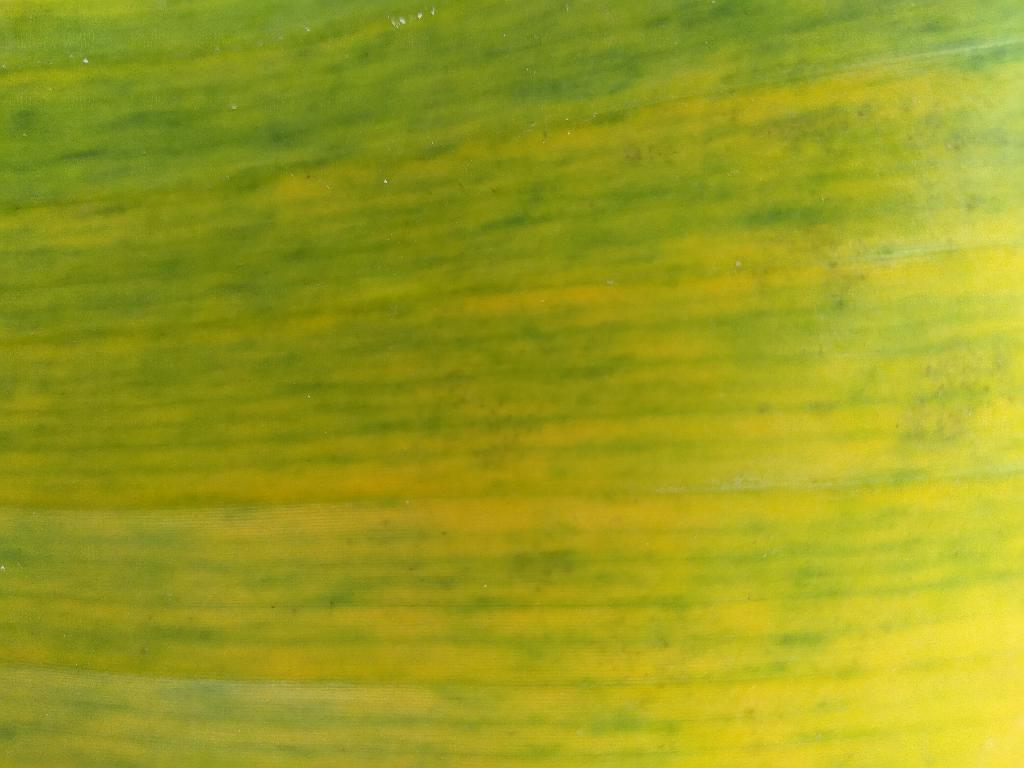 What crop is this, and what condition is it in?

banana, fusarium wilt race 1
